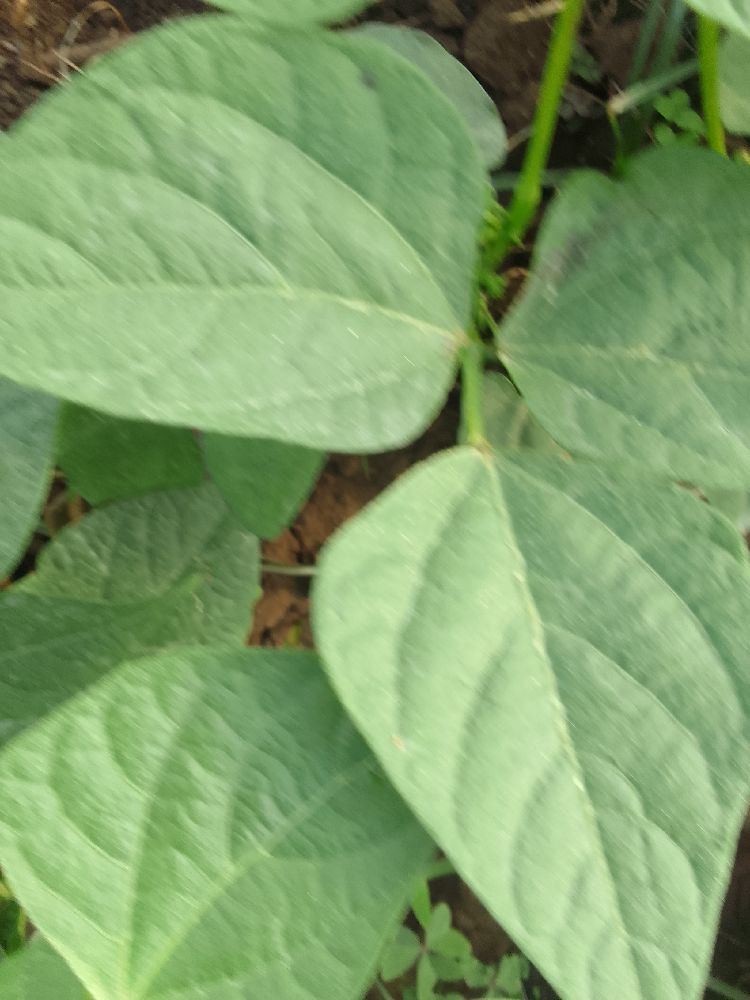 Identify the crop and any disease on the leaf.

common bean, healthy
